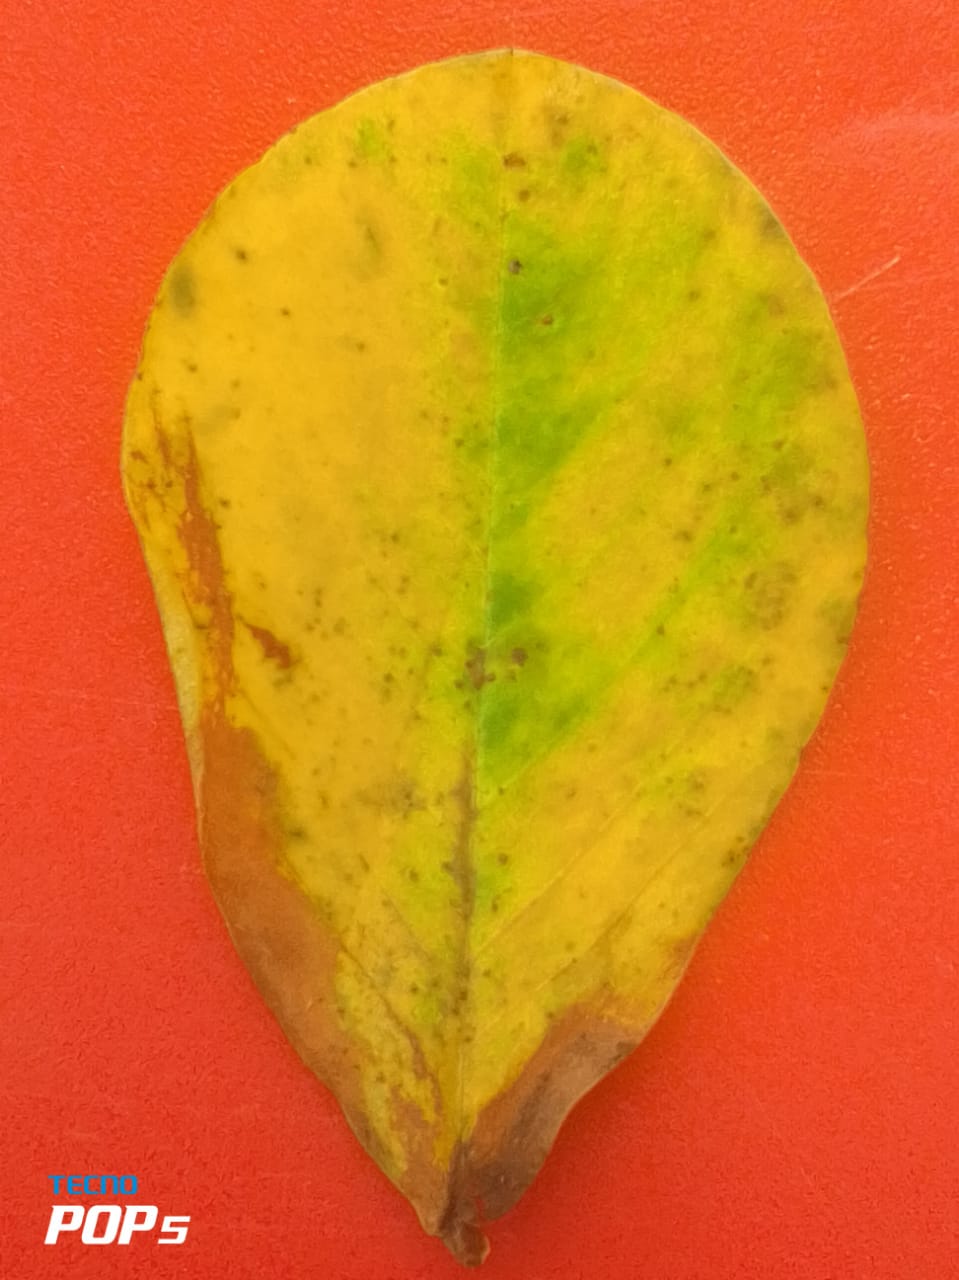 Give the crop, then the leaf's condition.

peanut, groundnut rosette virus
